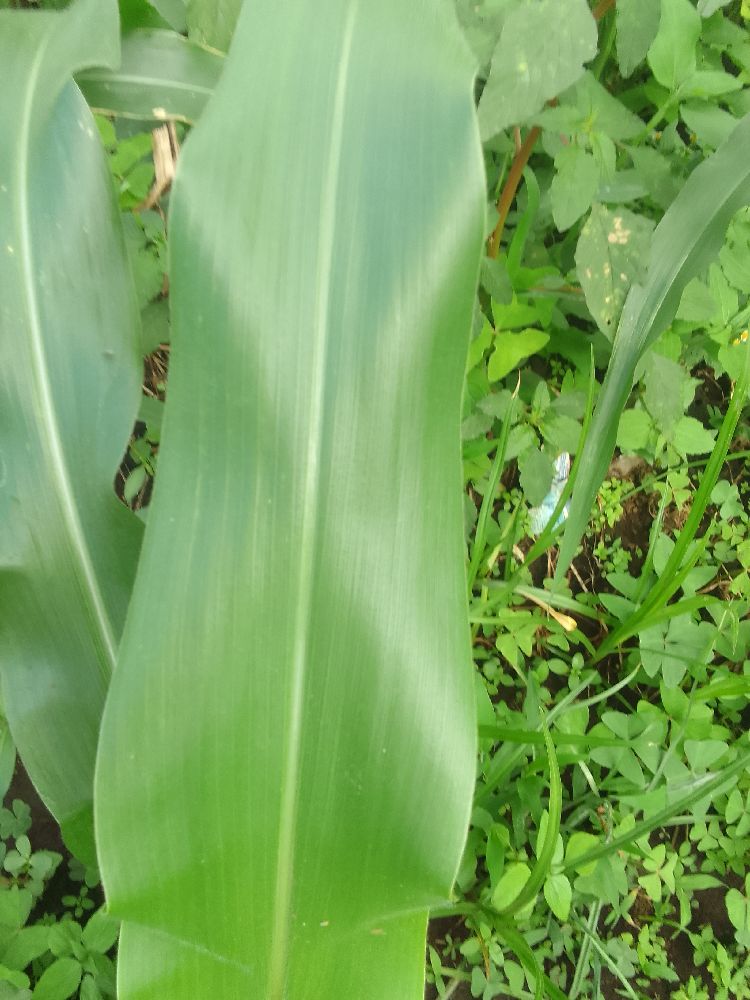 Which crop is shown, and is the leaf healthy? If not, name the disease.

maize, healthy
